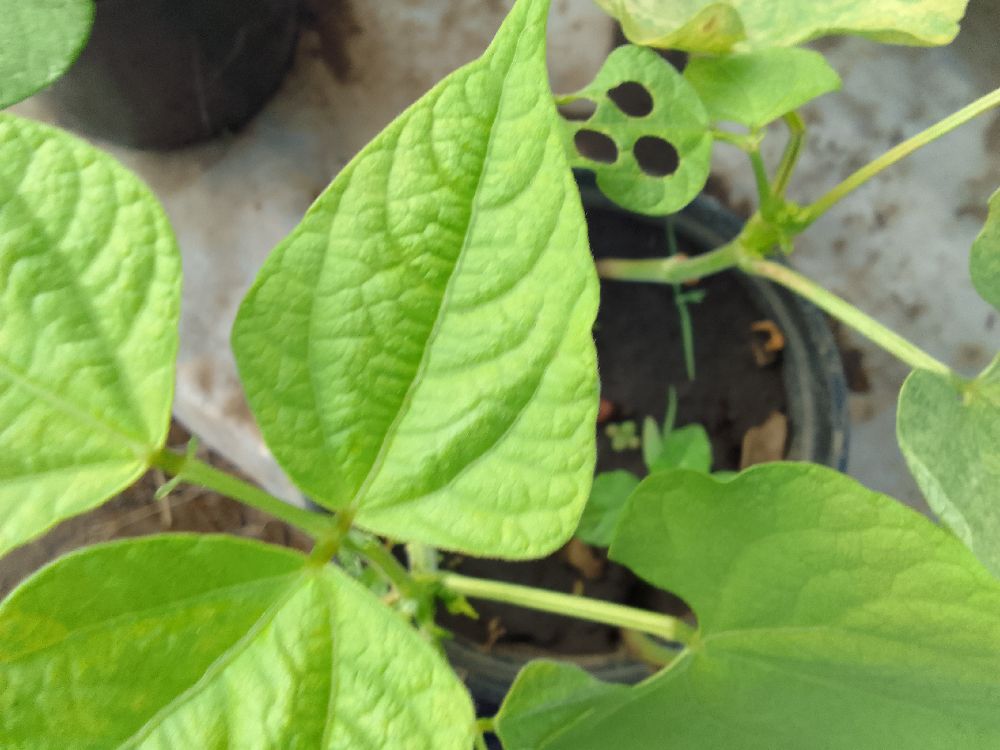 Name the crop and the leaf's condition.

common bean, healthy
